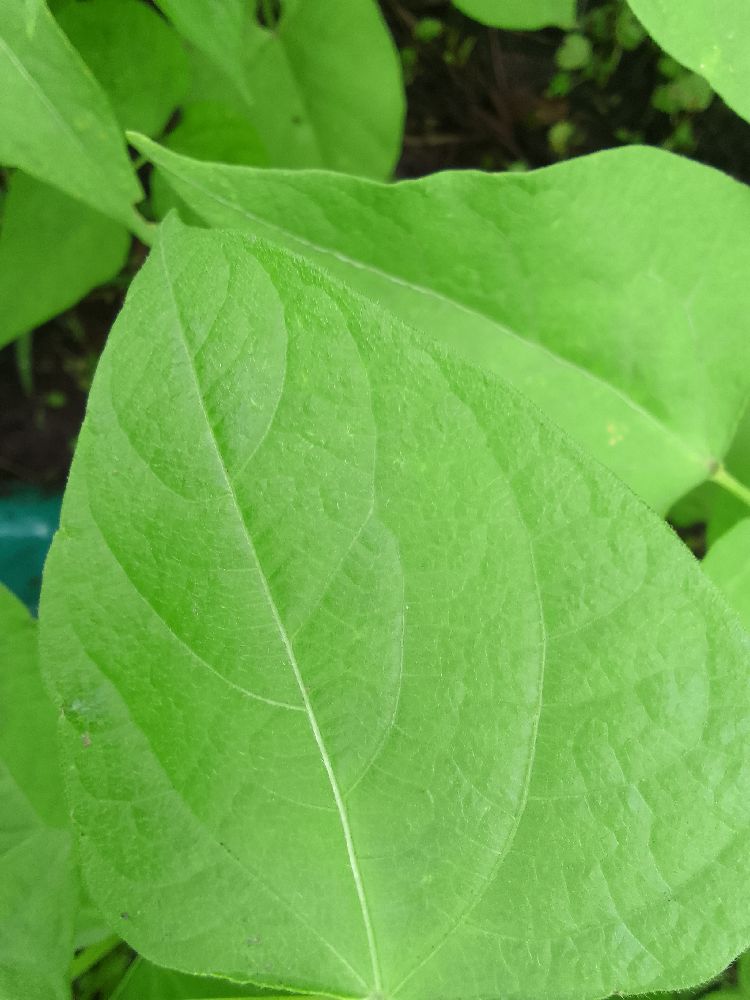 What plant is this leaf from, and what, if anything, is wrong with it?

common bean, healthy
